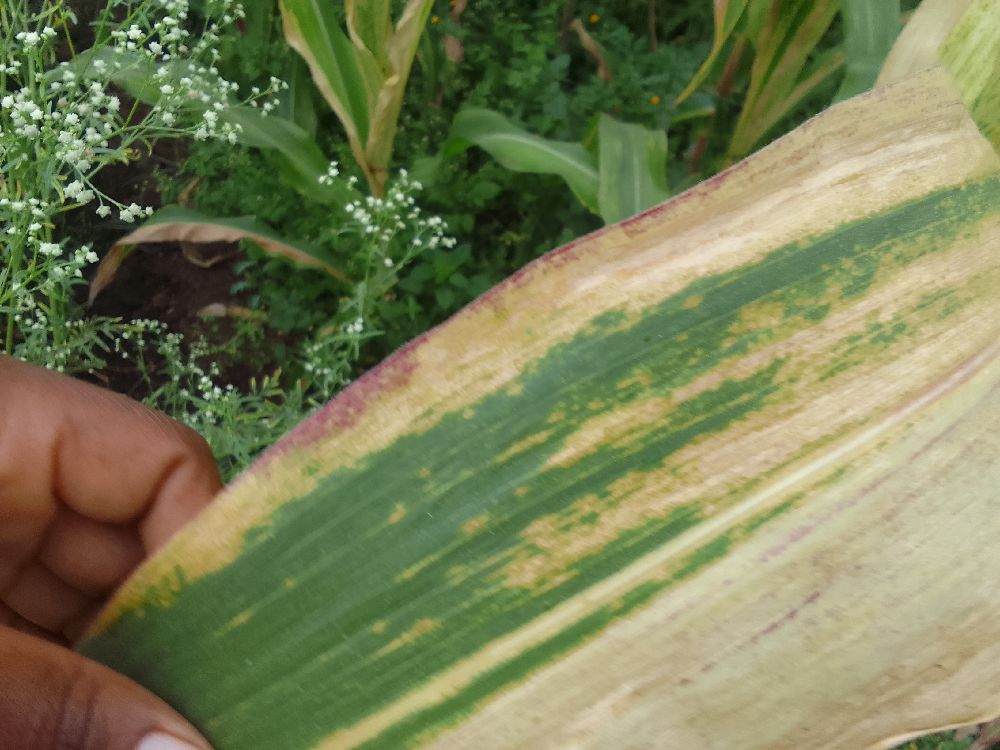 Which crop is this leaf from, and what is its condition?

maize, maize lethal necrosis
